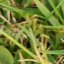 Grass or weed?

grass
